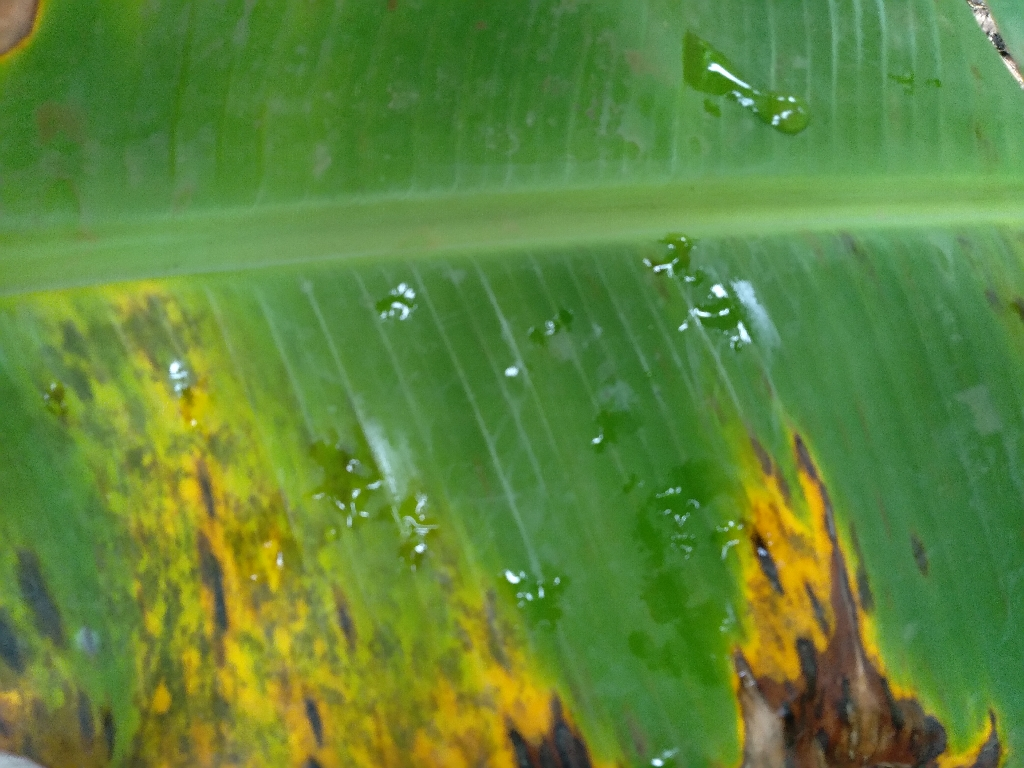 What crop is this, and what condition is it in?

banana, black sigatoka
